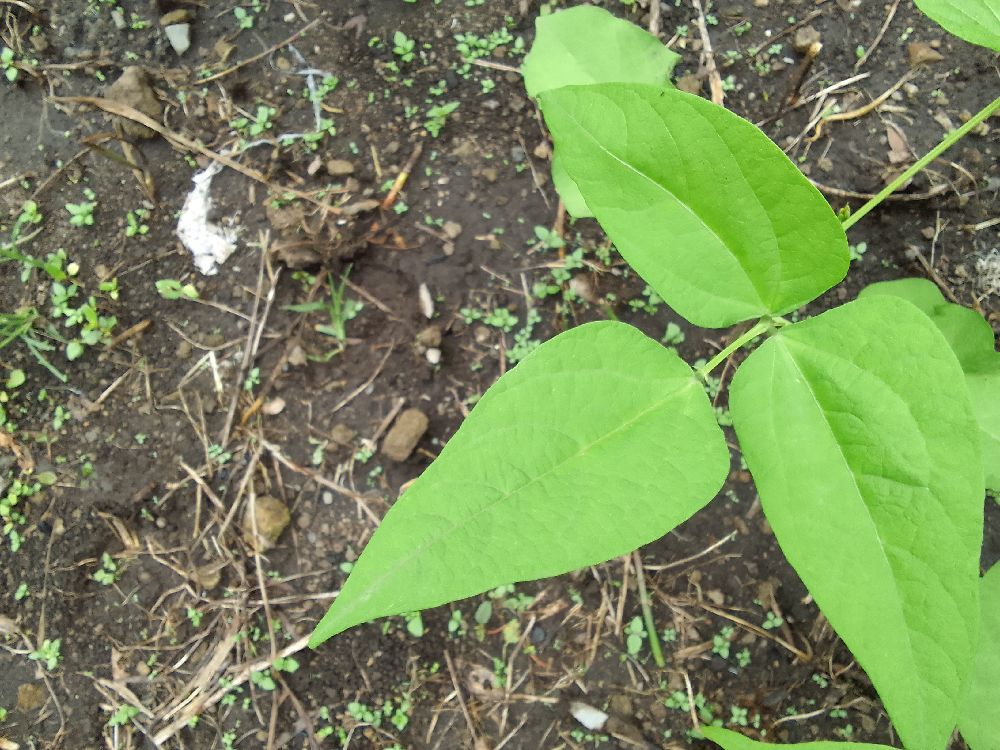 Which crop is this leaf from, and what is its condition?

common bean, healthy
